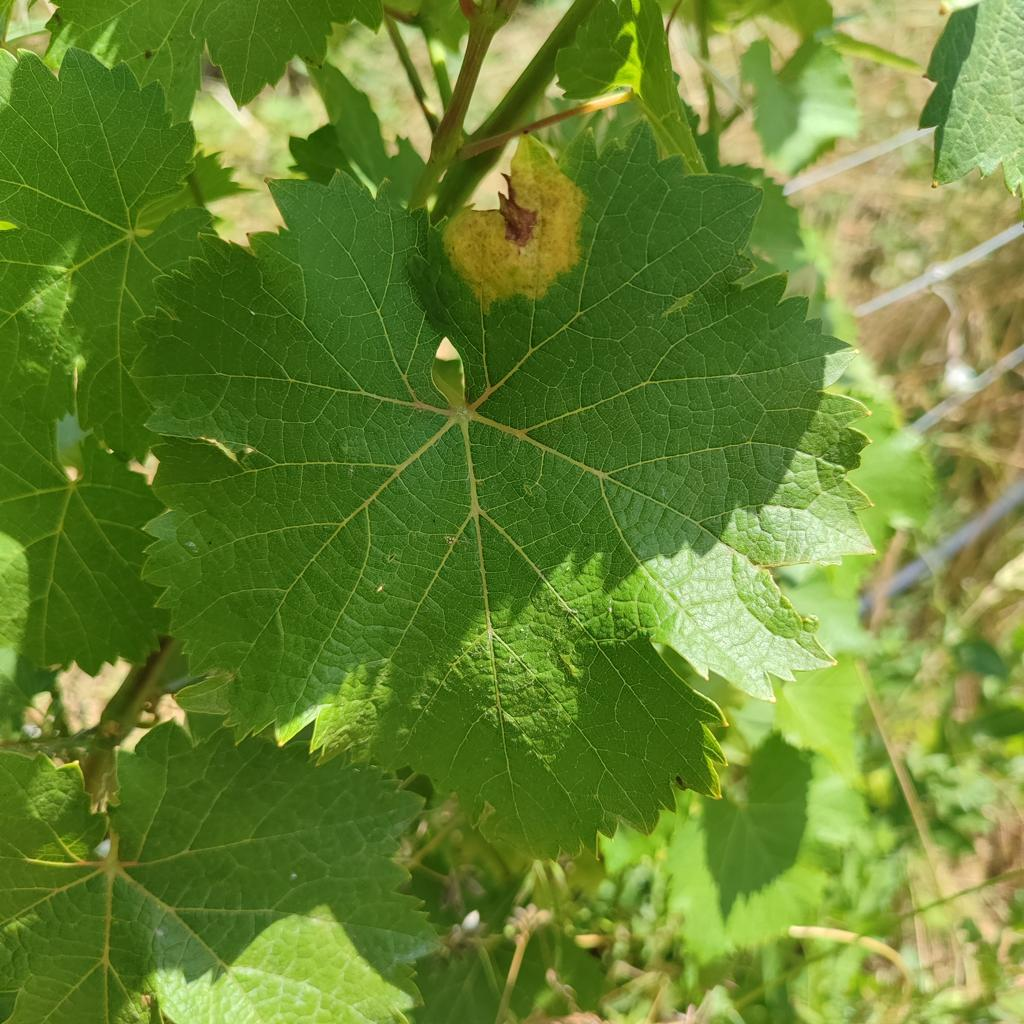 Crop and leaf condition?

grapevine, downy mildew
